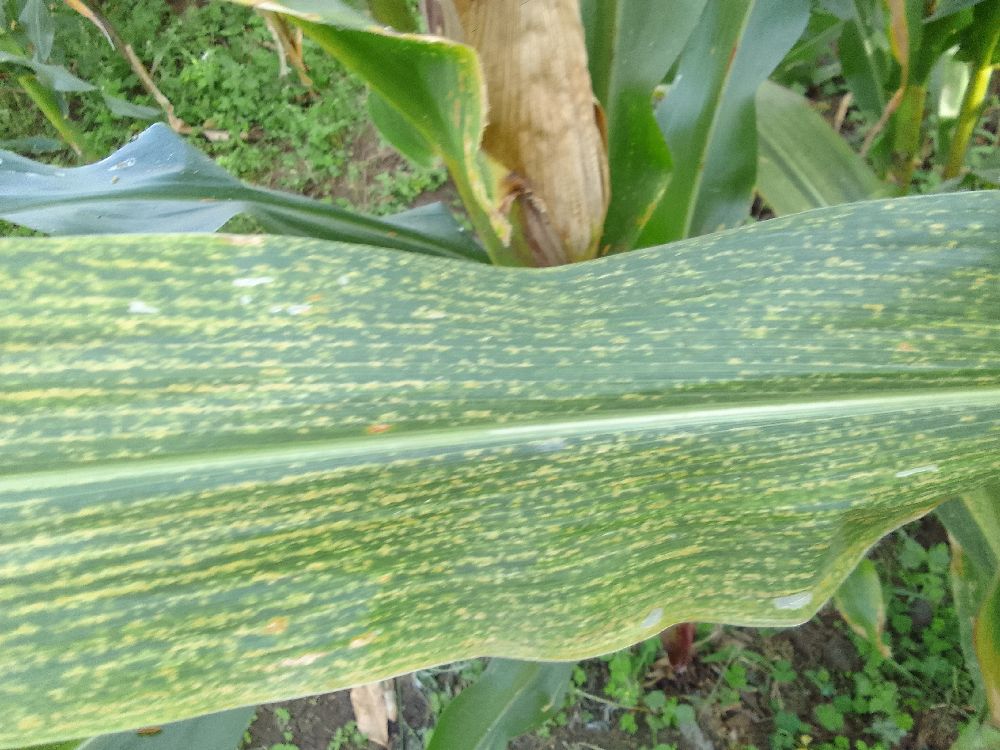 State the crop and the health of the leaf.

maize, maize lethal necrosis
